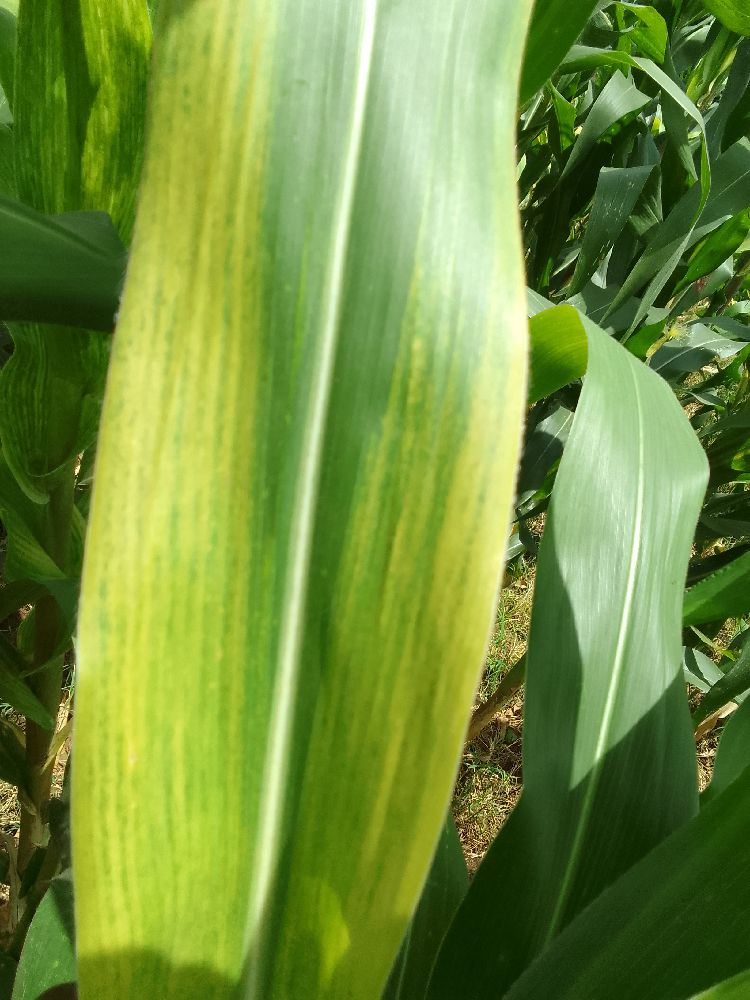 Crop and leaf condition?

maize, maize lethal necrosis
